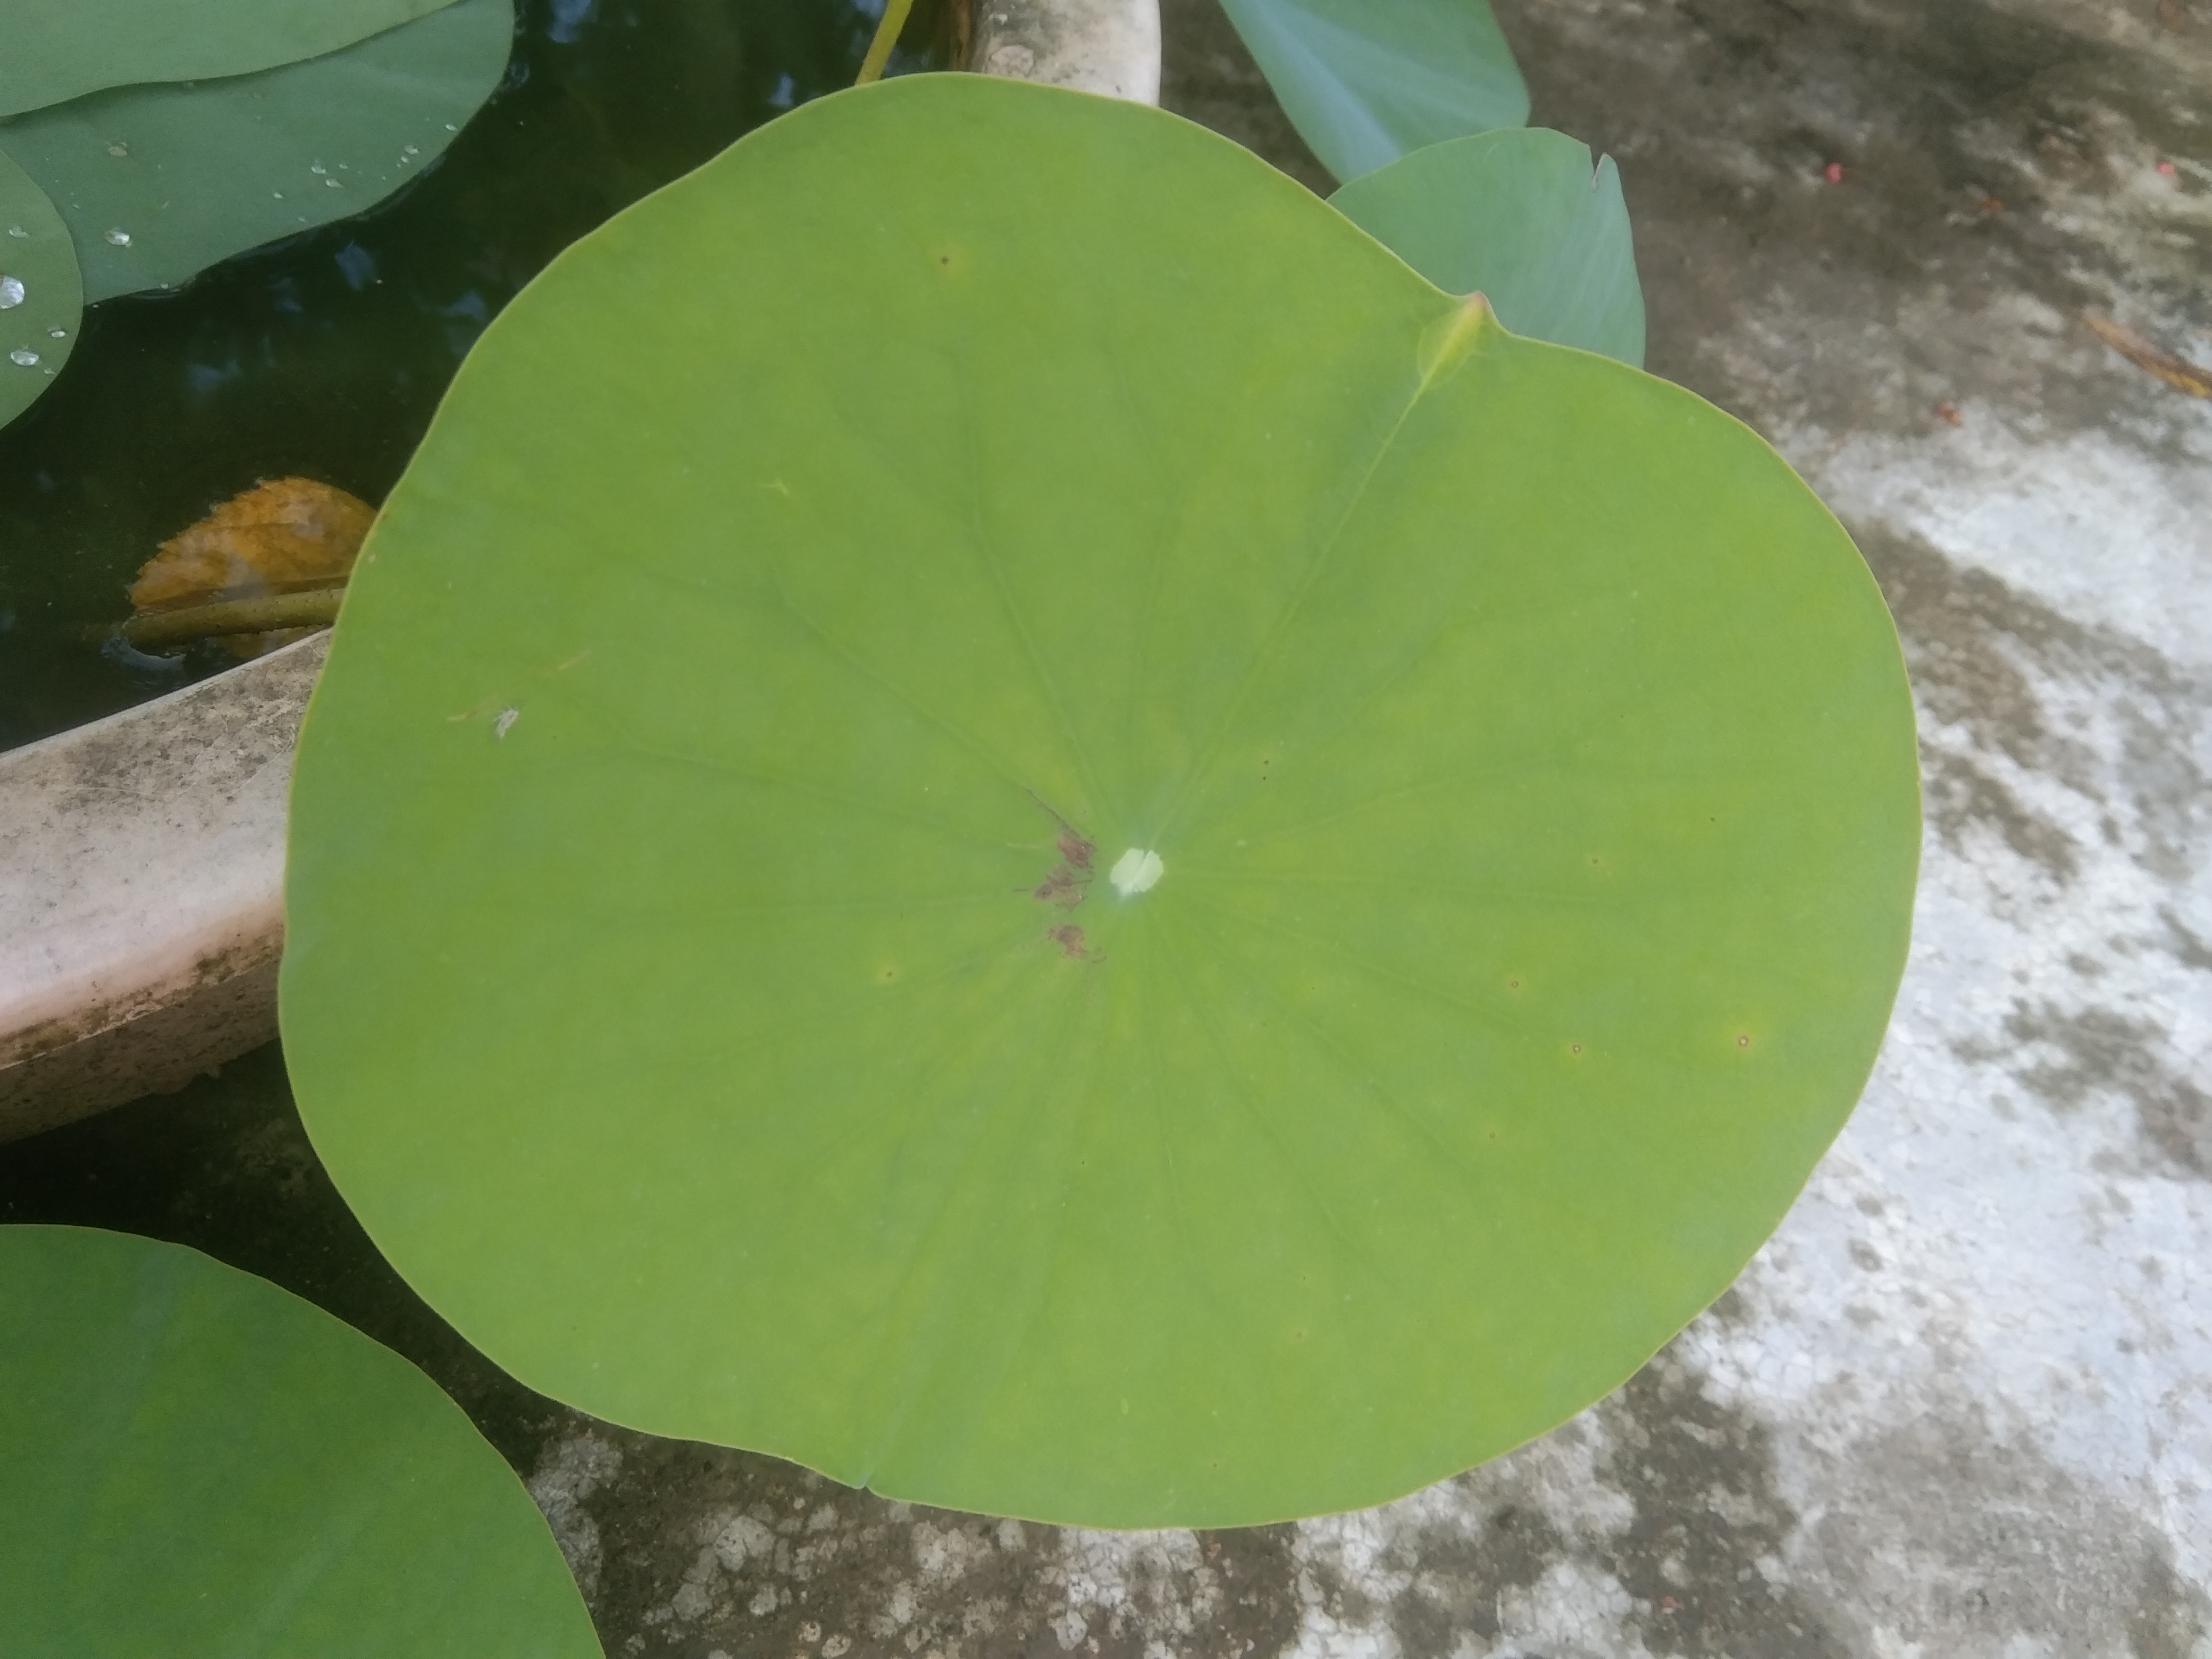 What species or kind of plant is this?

lotus
